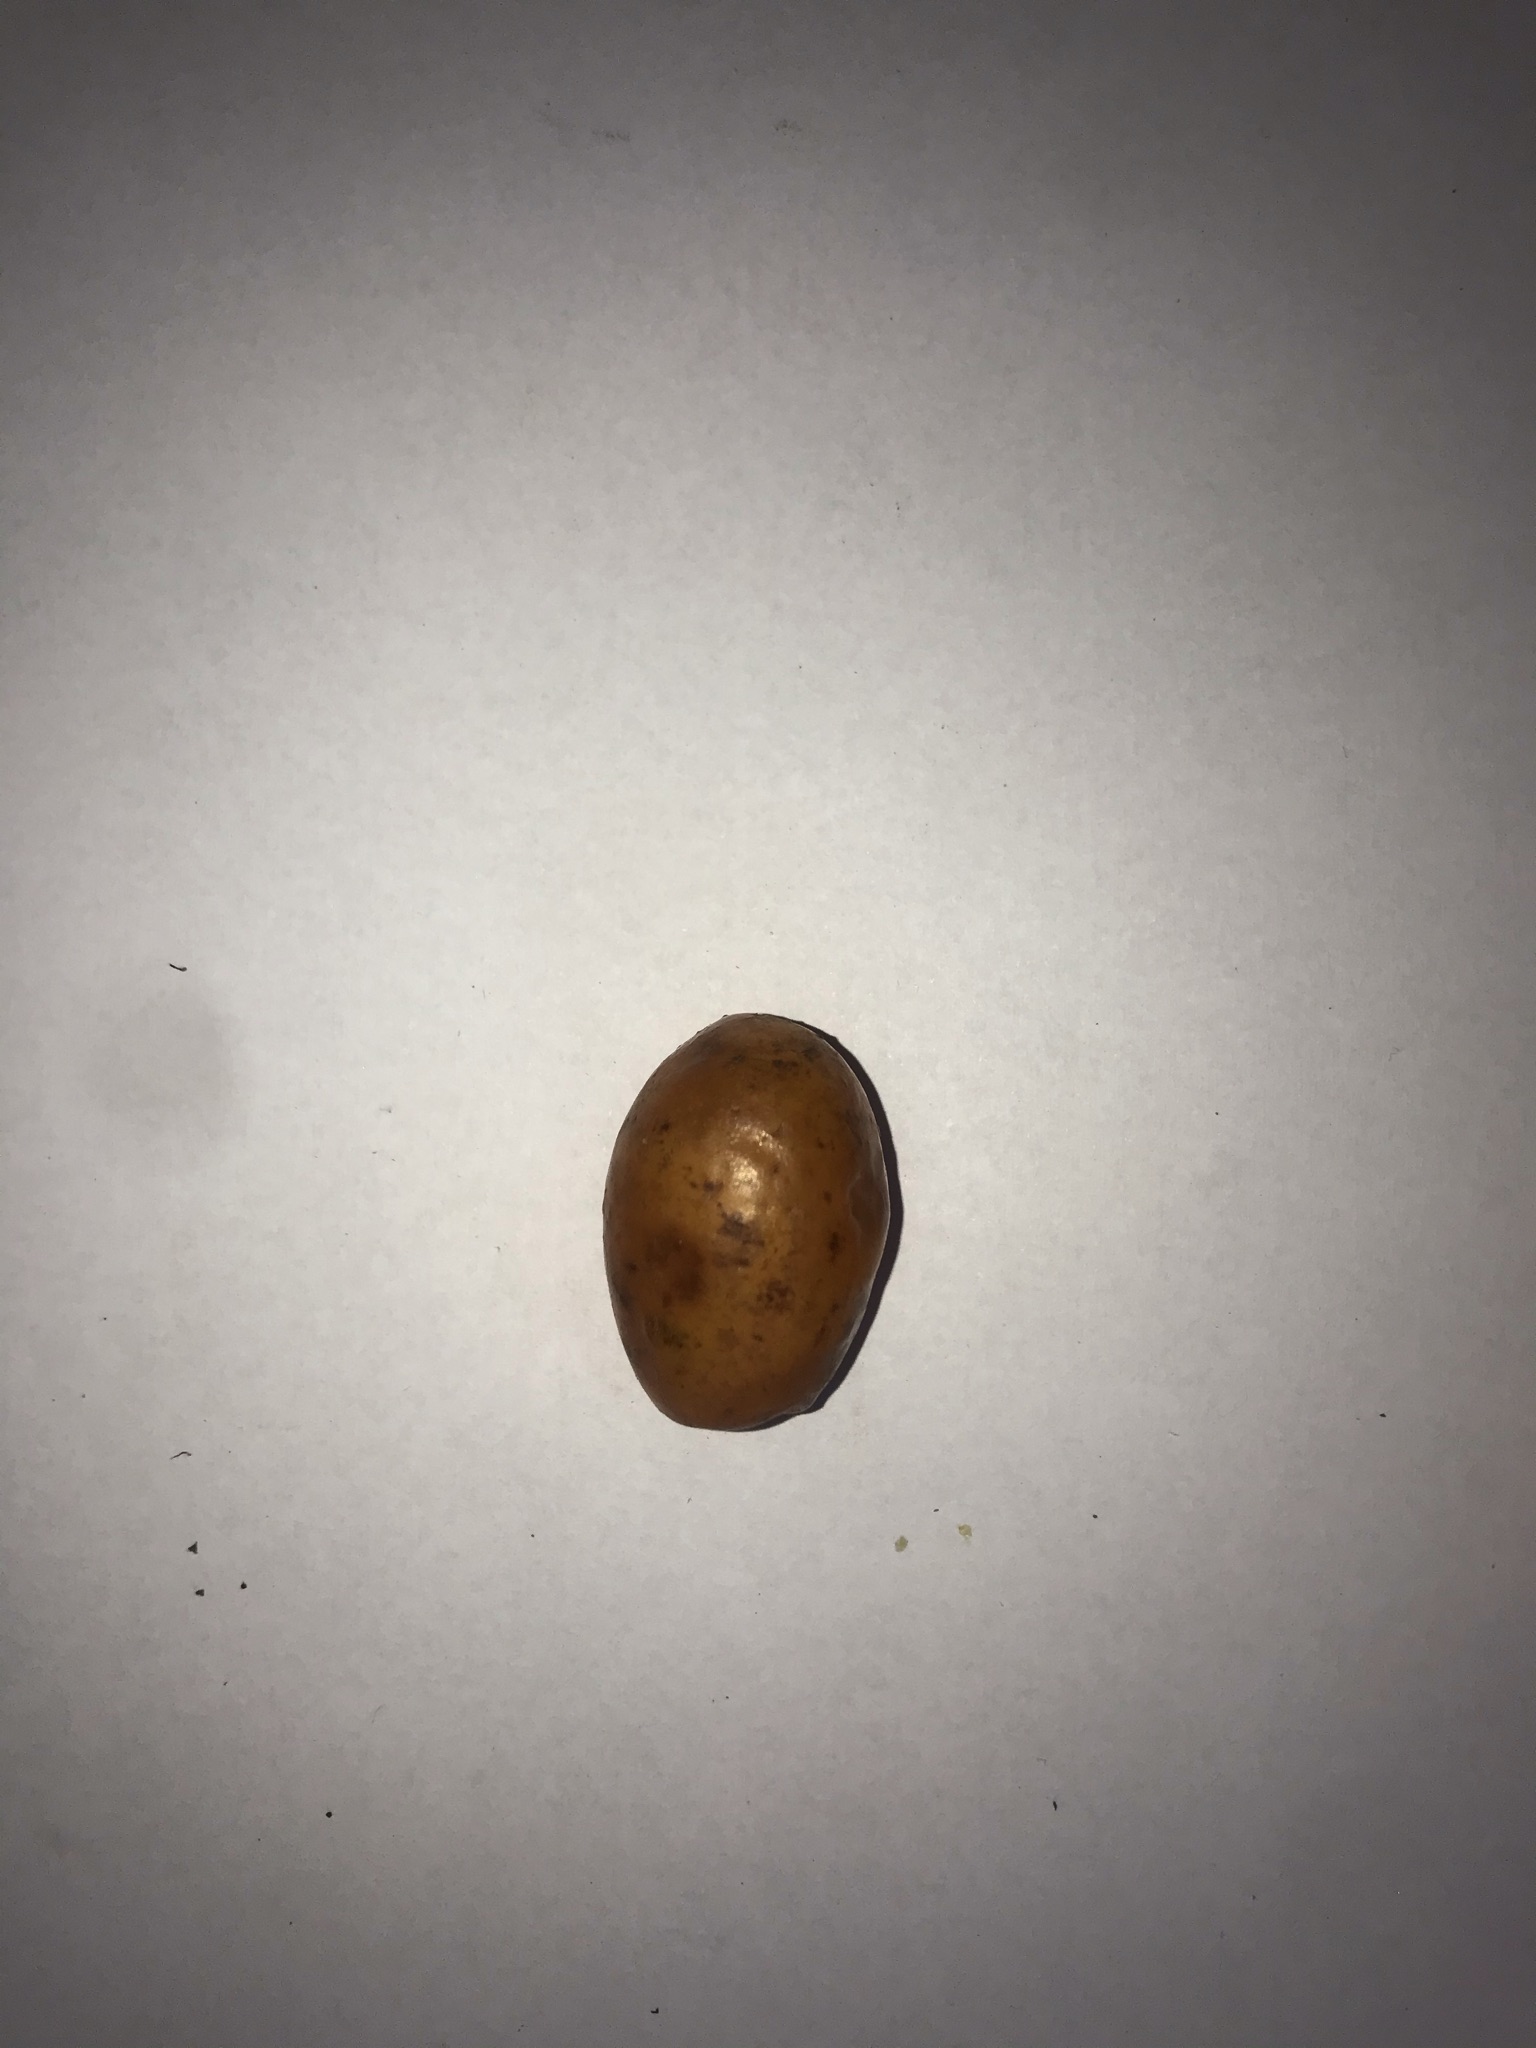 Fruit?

siriguela
